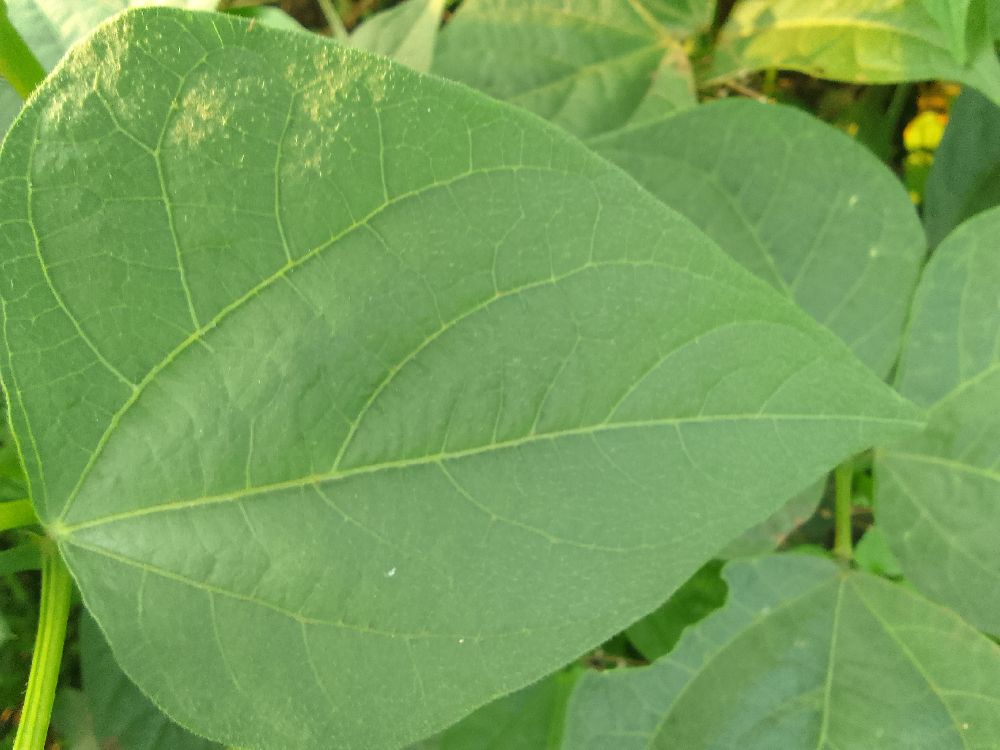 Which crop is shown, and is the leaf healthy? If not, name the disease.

common bean, healthy
